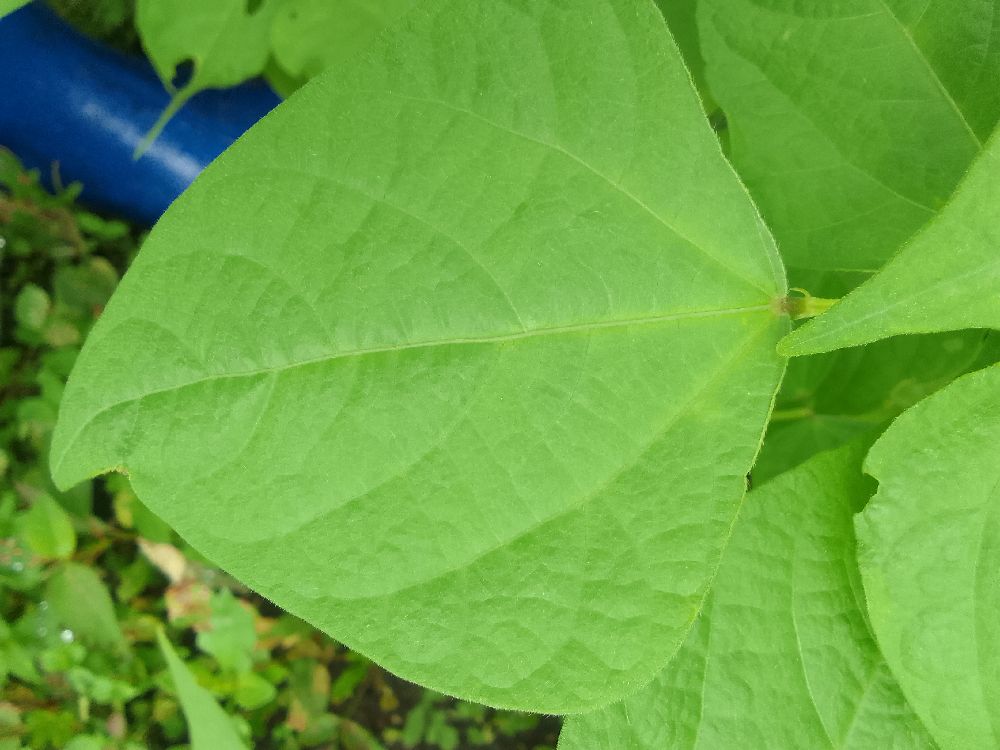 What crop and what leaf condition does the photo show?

common bean, healthy
